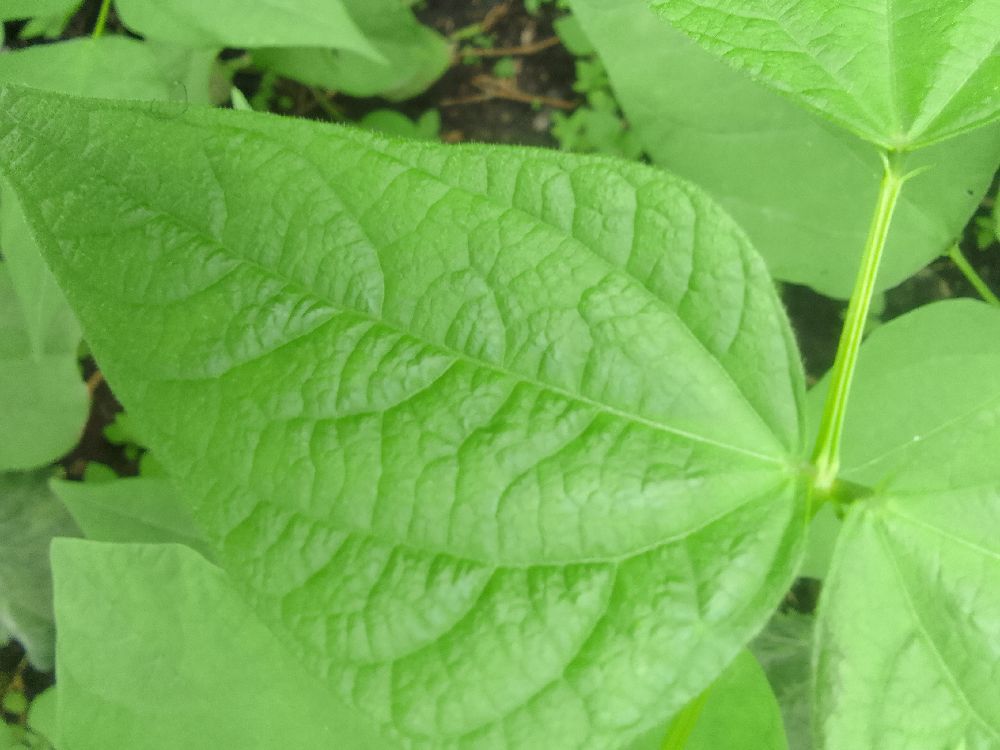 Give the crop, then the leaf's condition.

common bean, healthy
